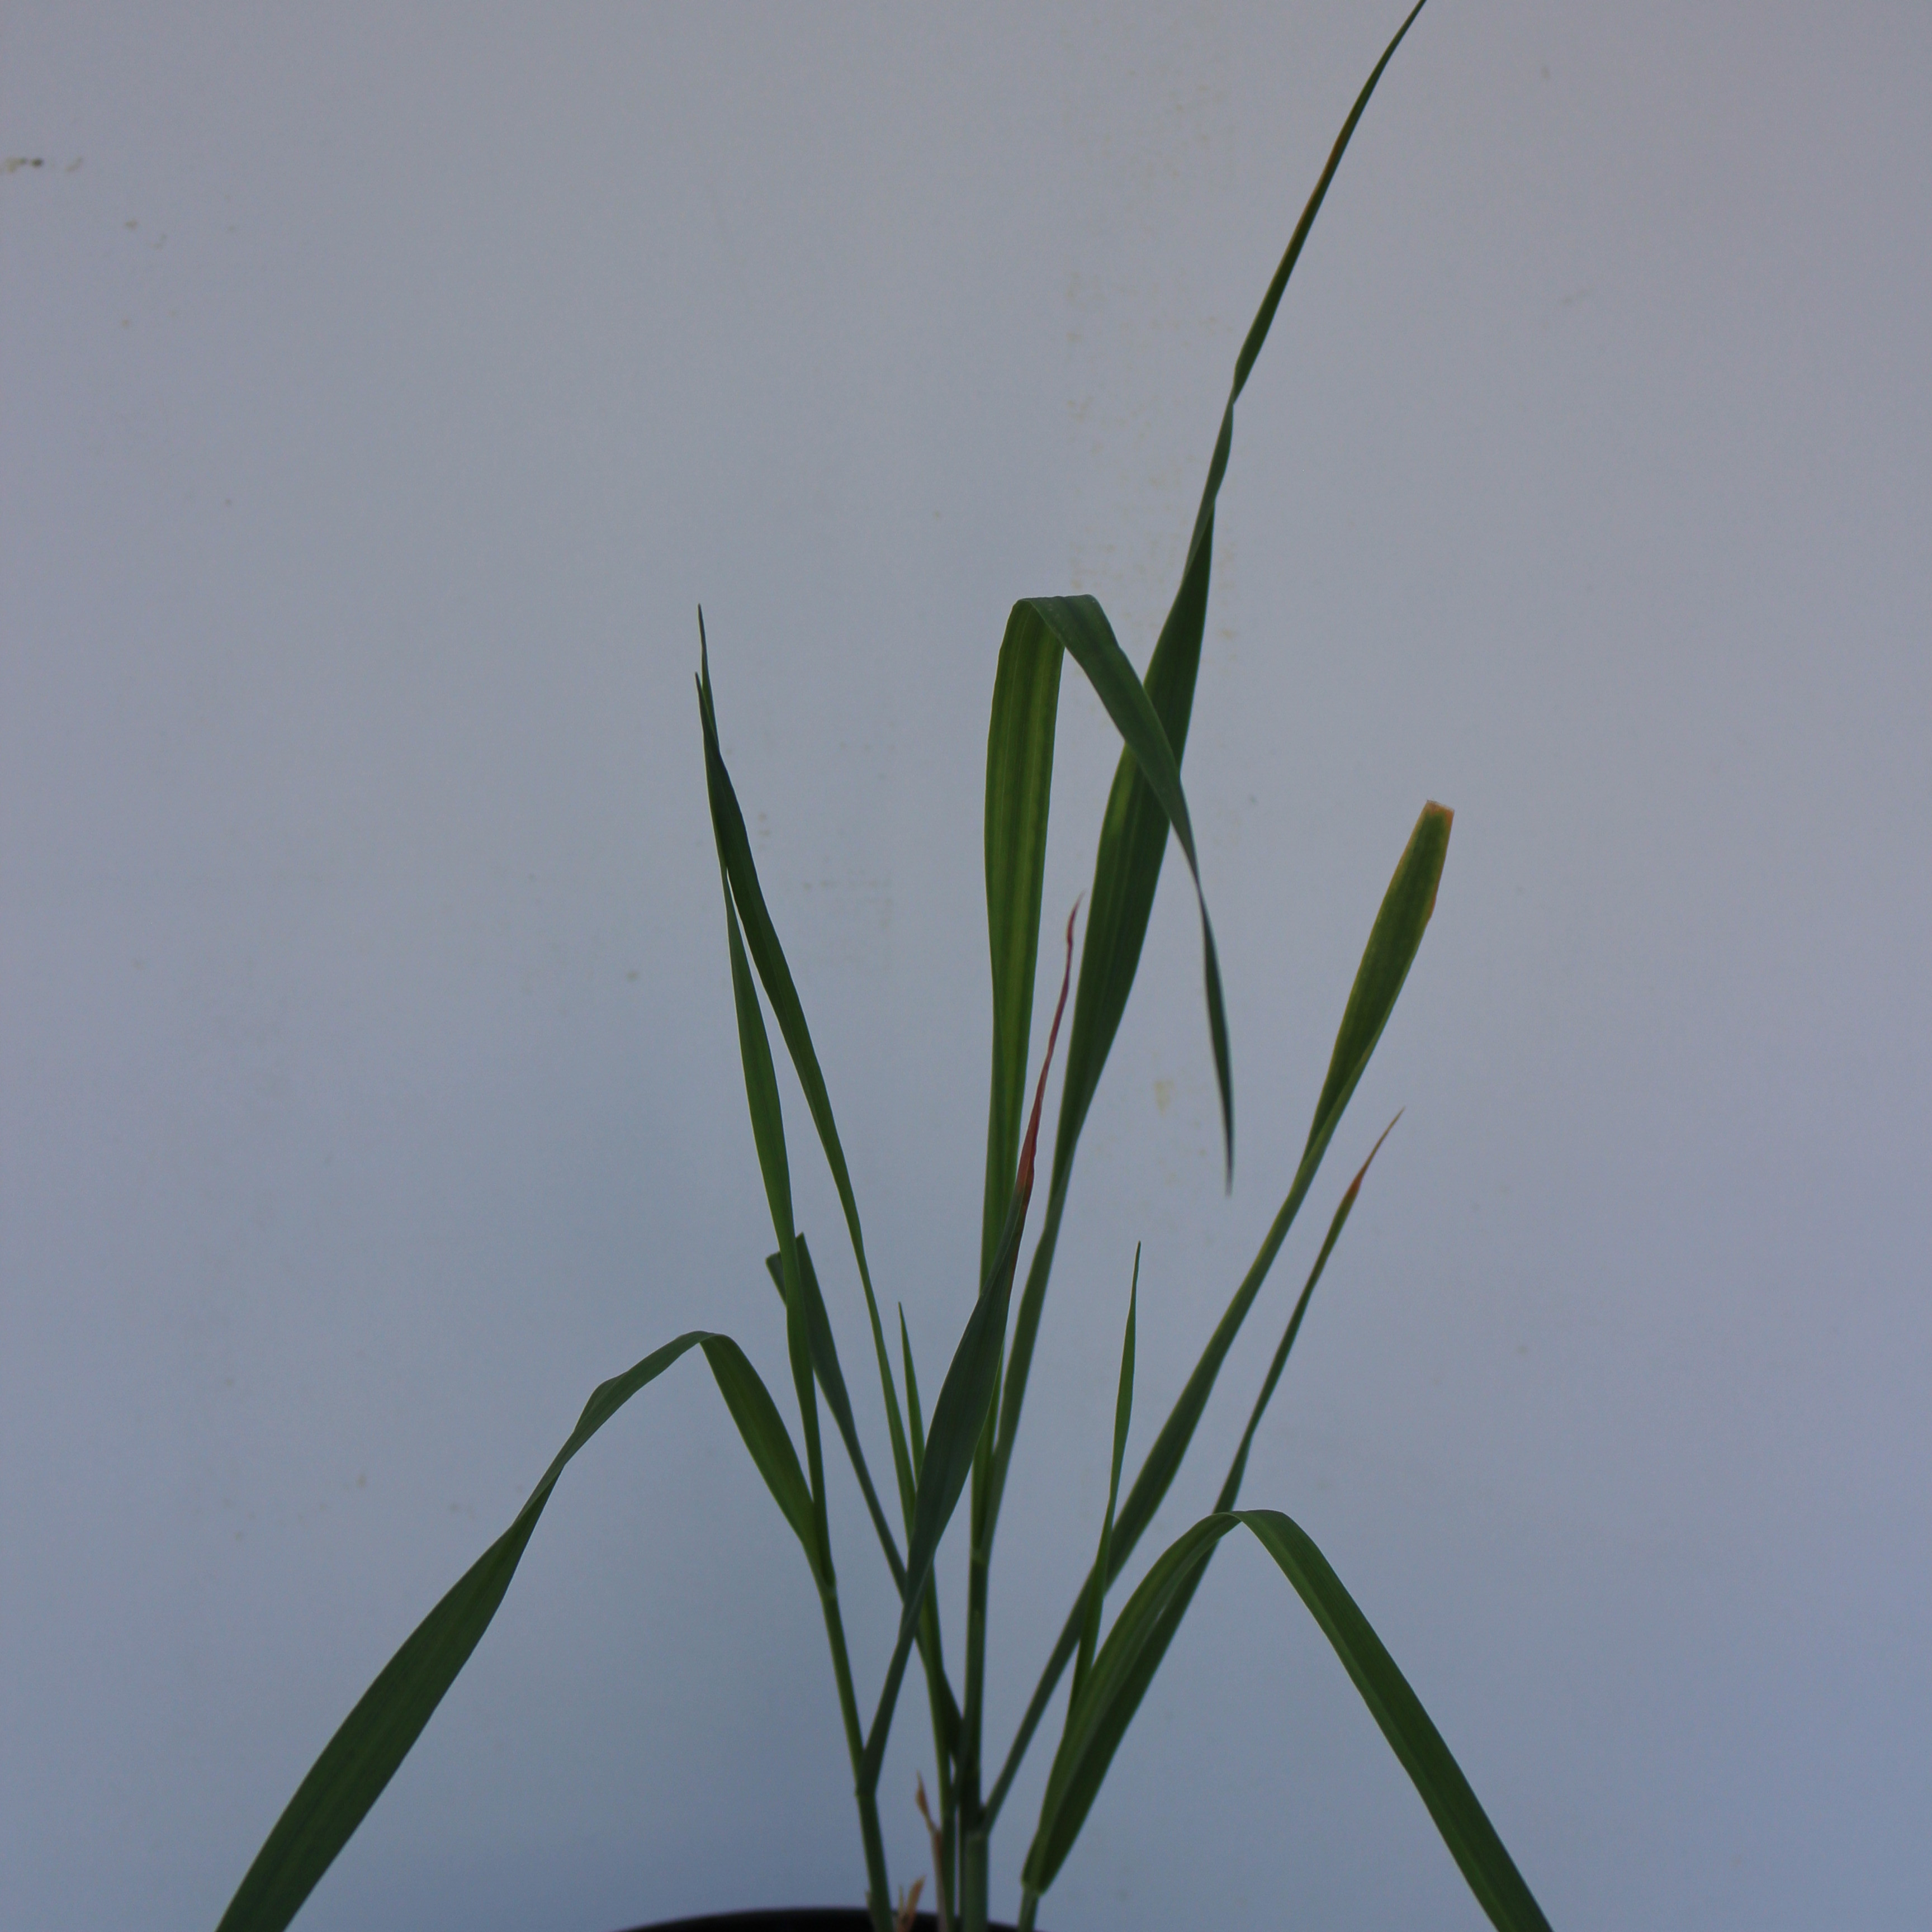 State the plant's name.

Avena sterilis
